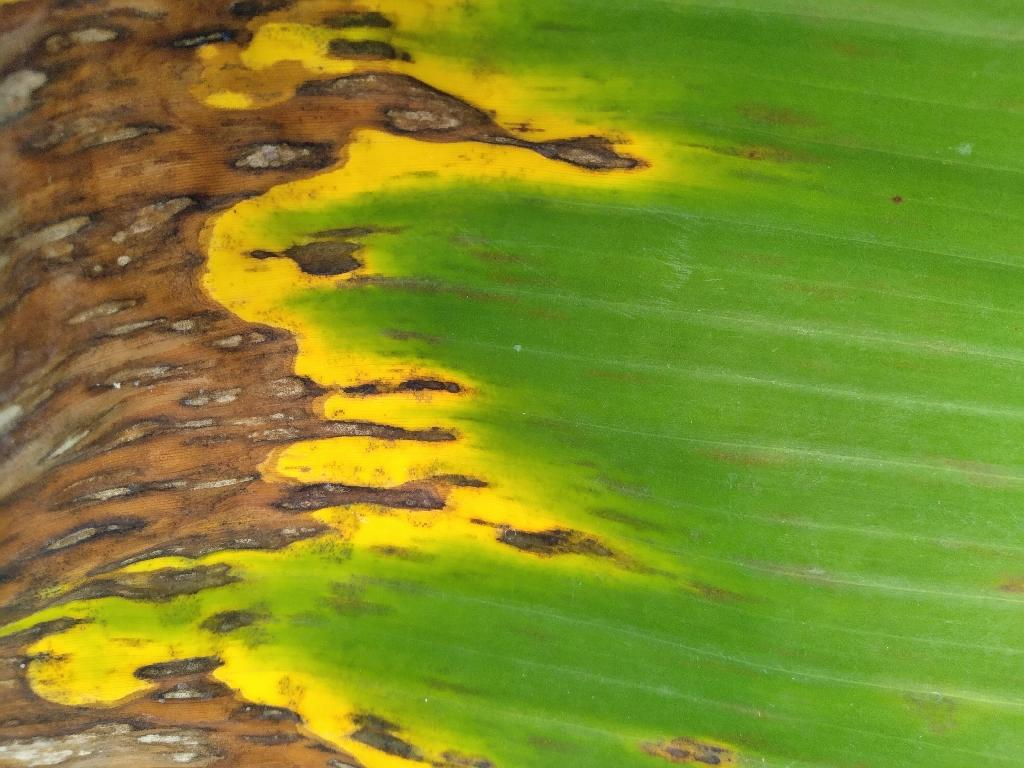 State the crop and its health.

banana, black sigatoka
